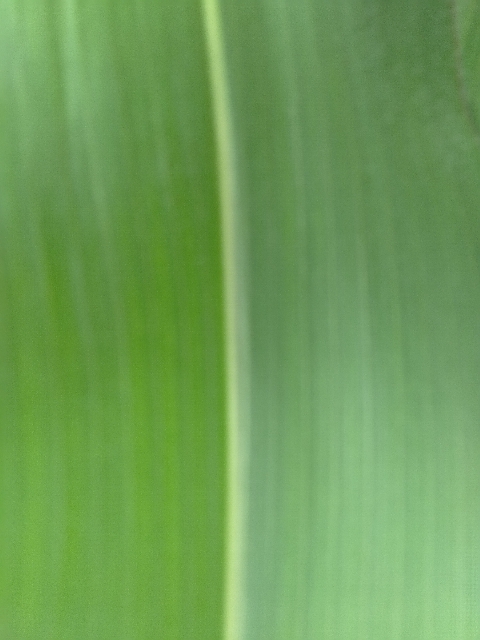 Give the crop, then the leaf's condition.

maize, healthy
